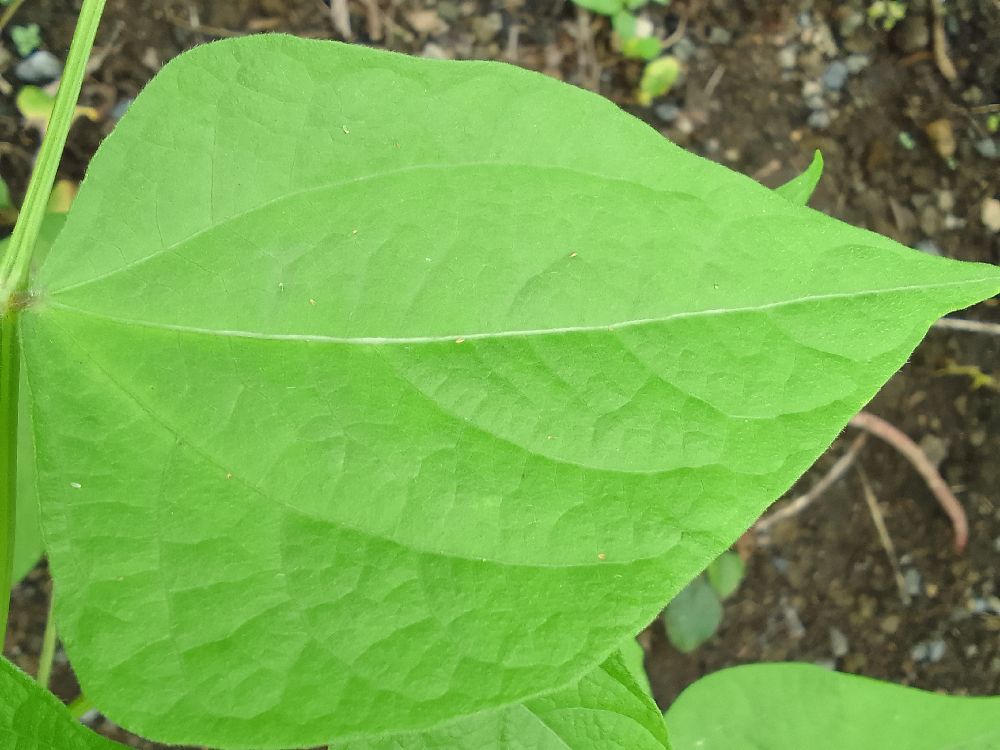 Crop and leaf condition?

common bean, healthy
